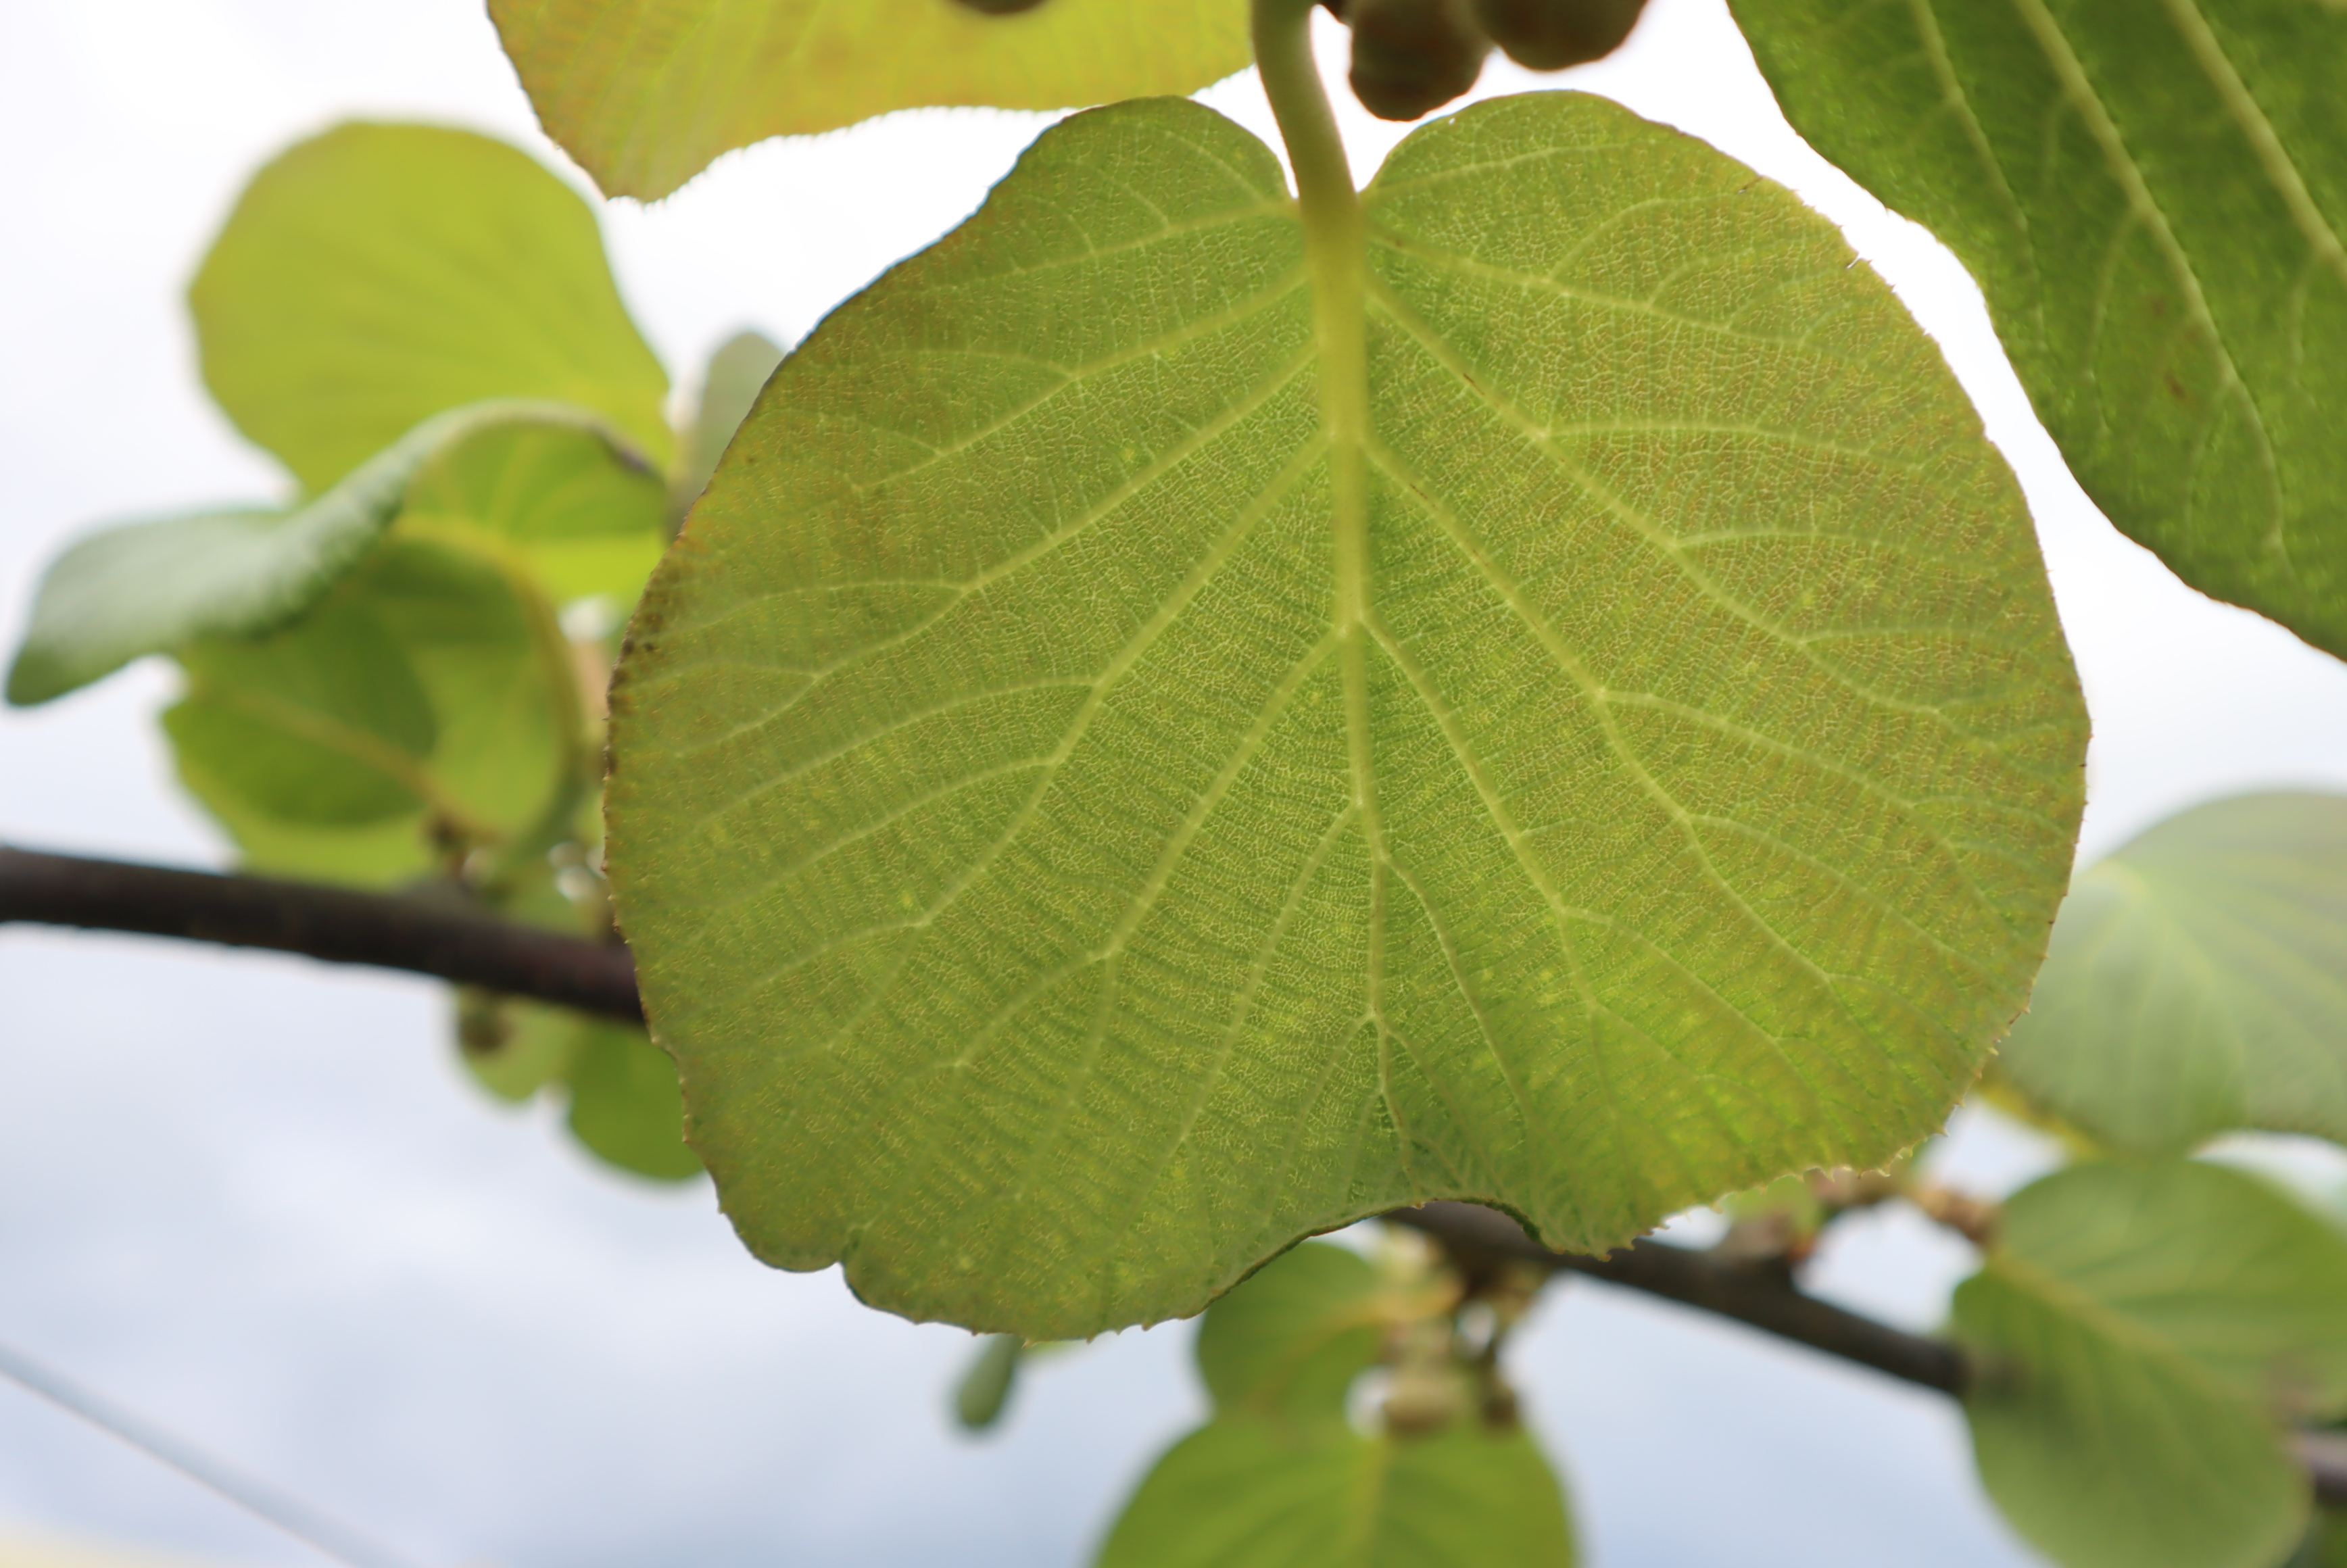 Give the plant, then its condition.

kiwi, healthy
